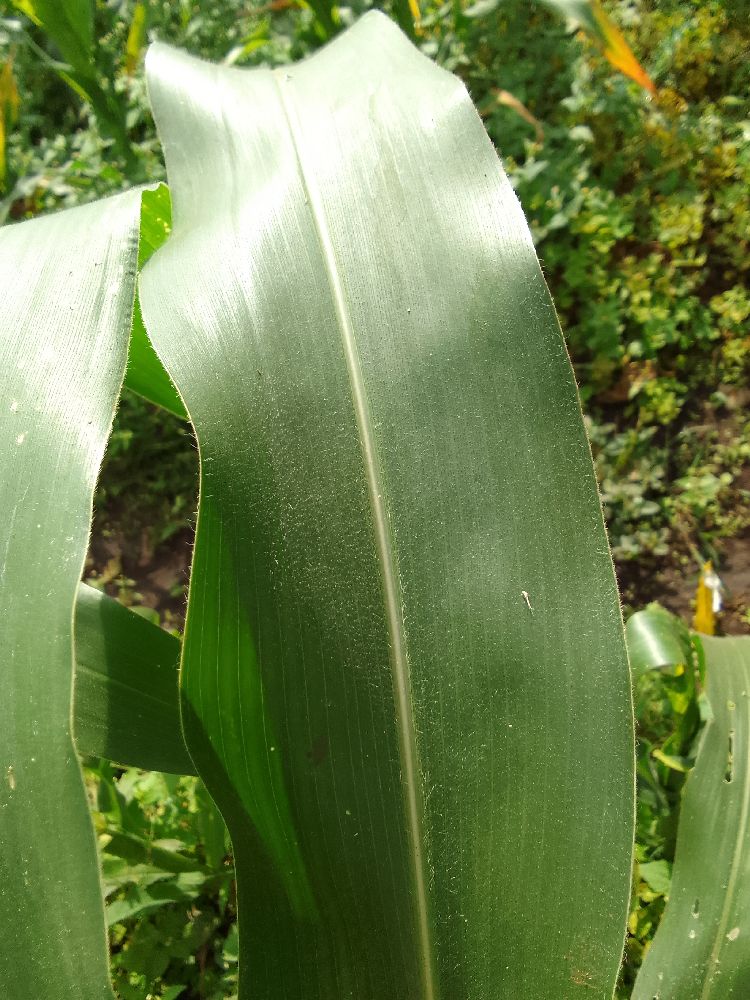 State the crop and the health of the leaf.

maize, healthy
